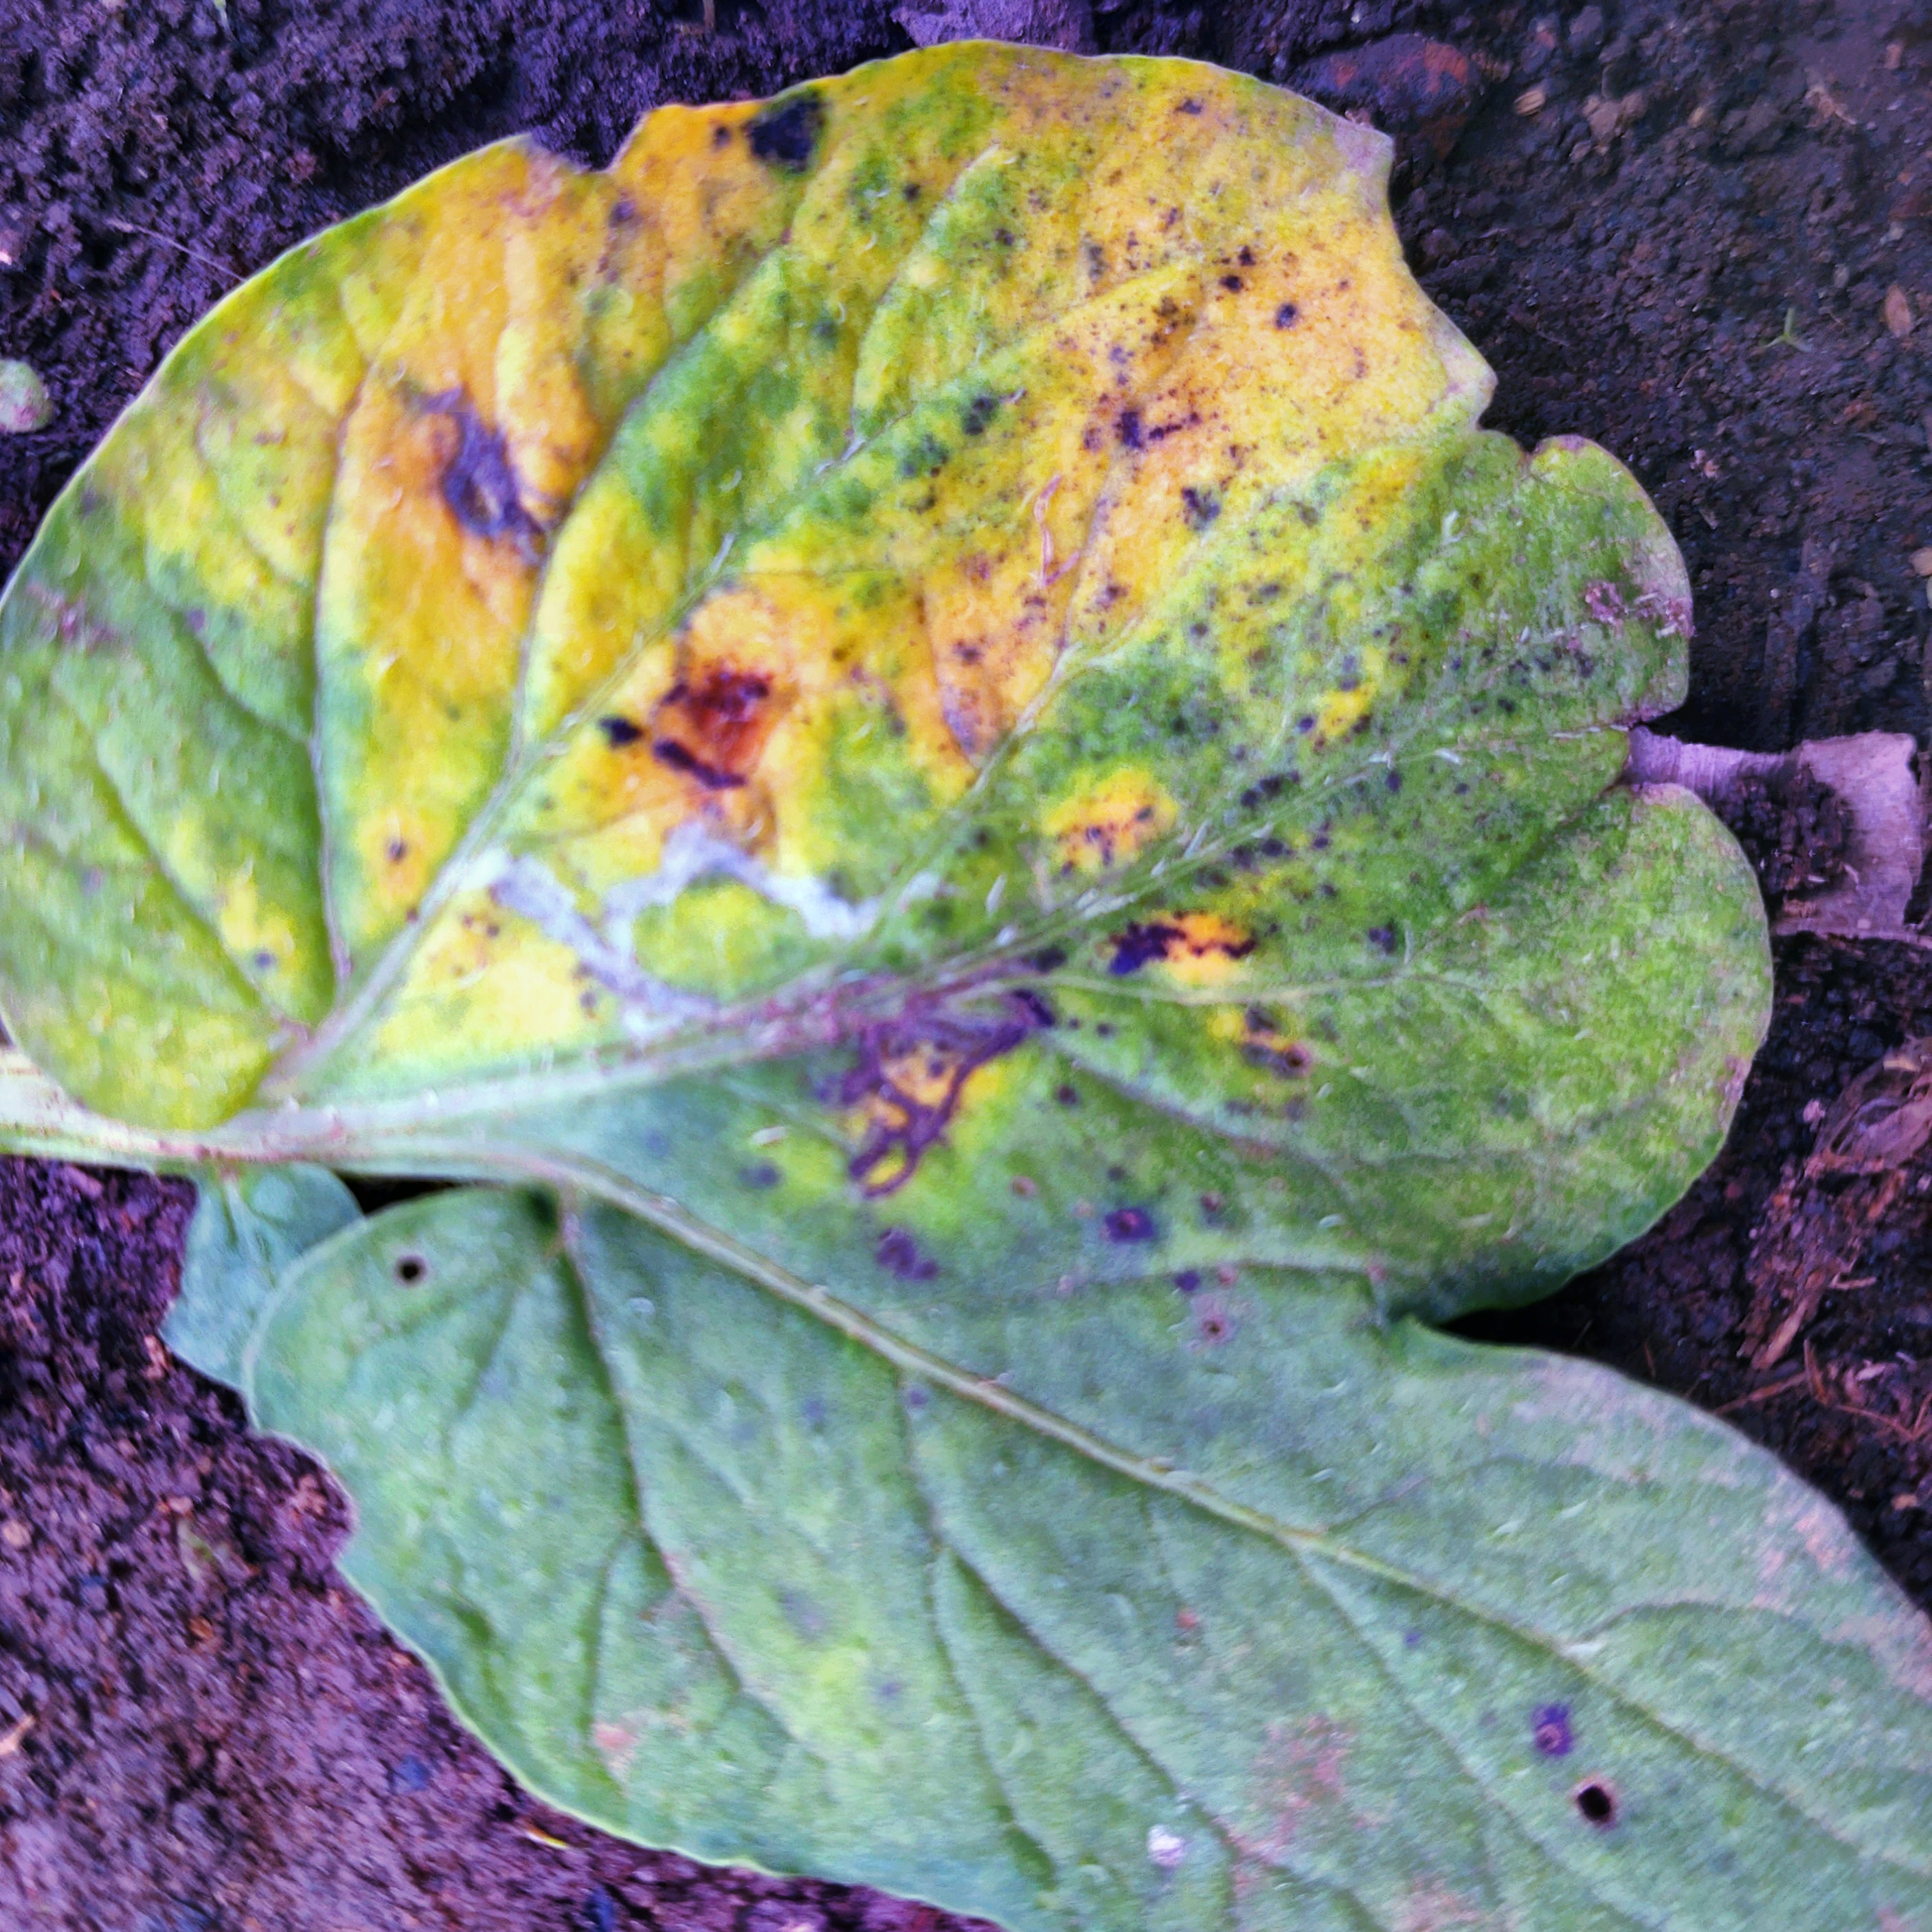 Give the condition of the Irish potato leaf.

late blight
